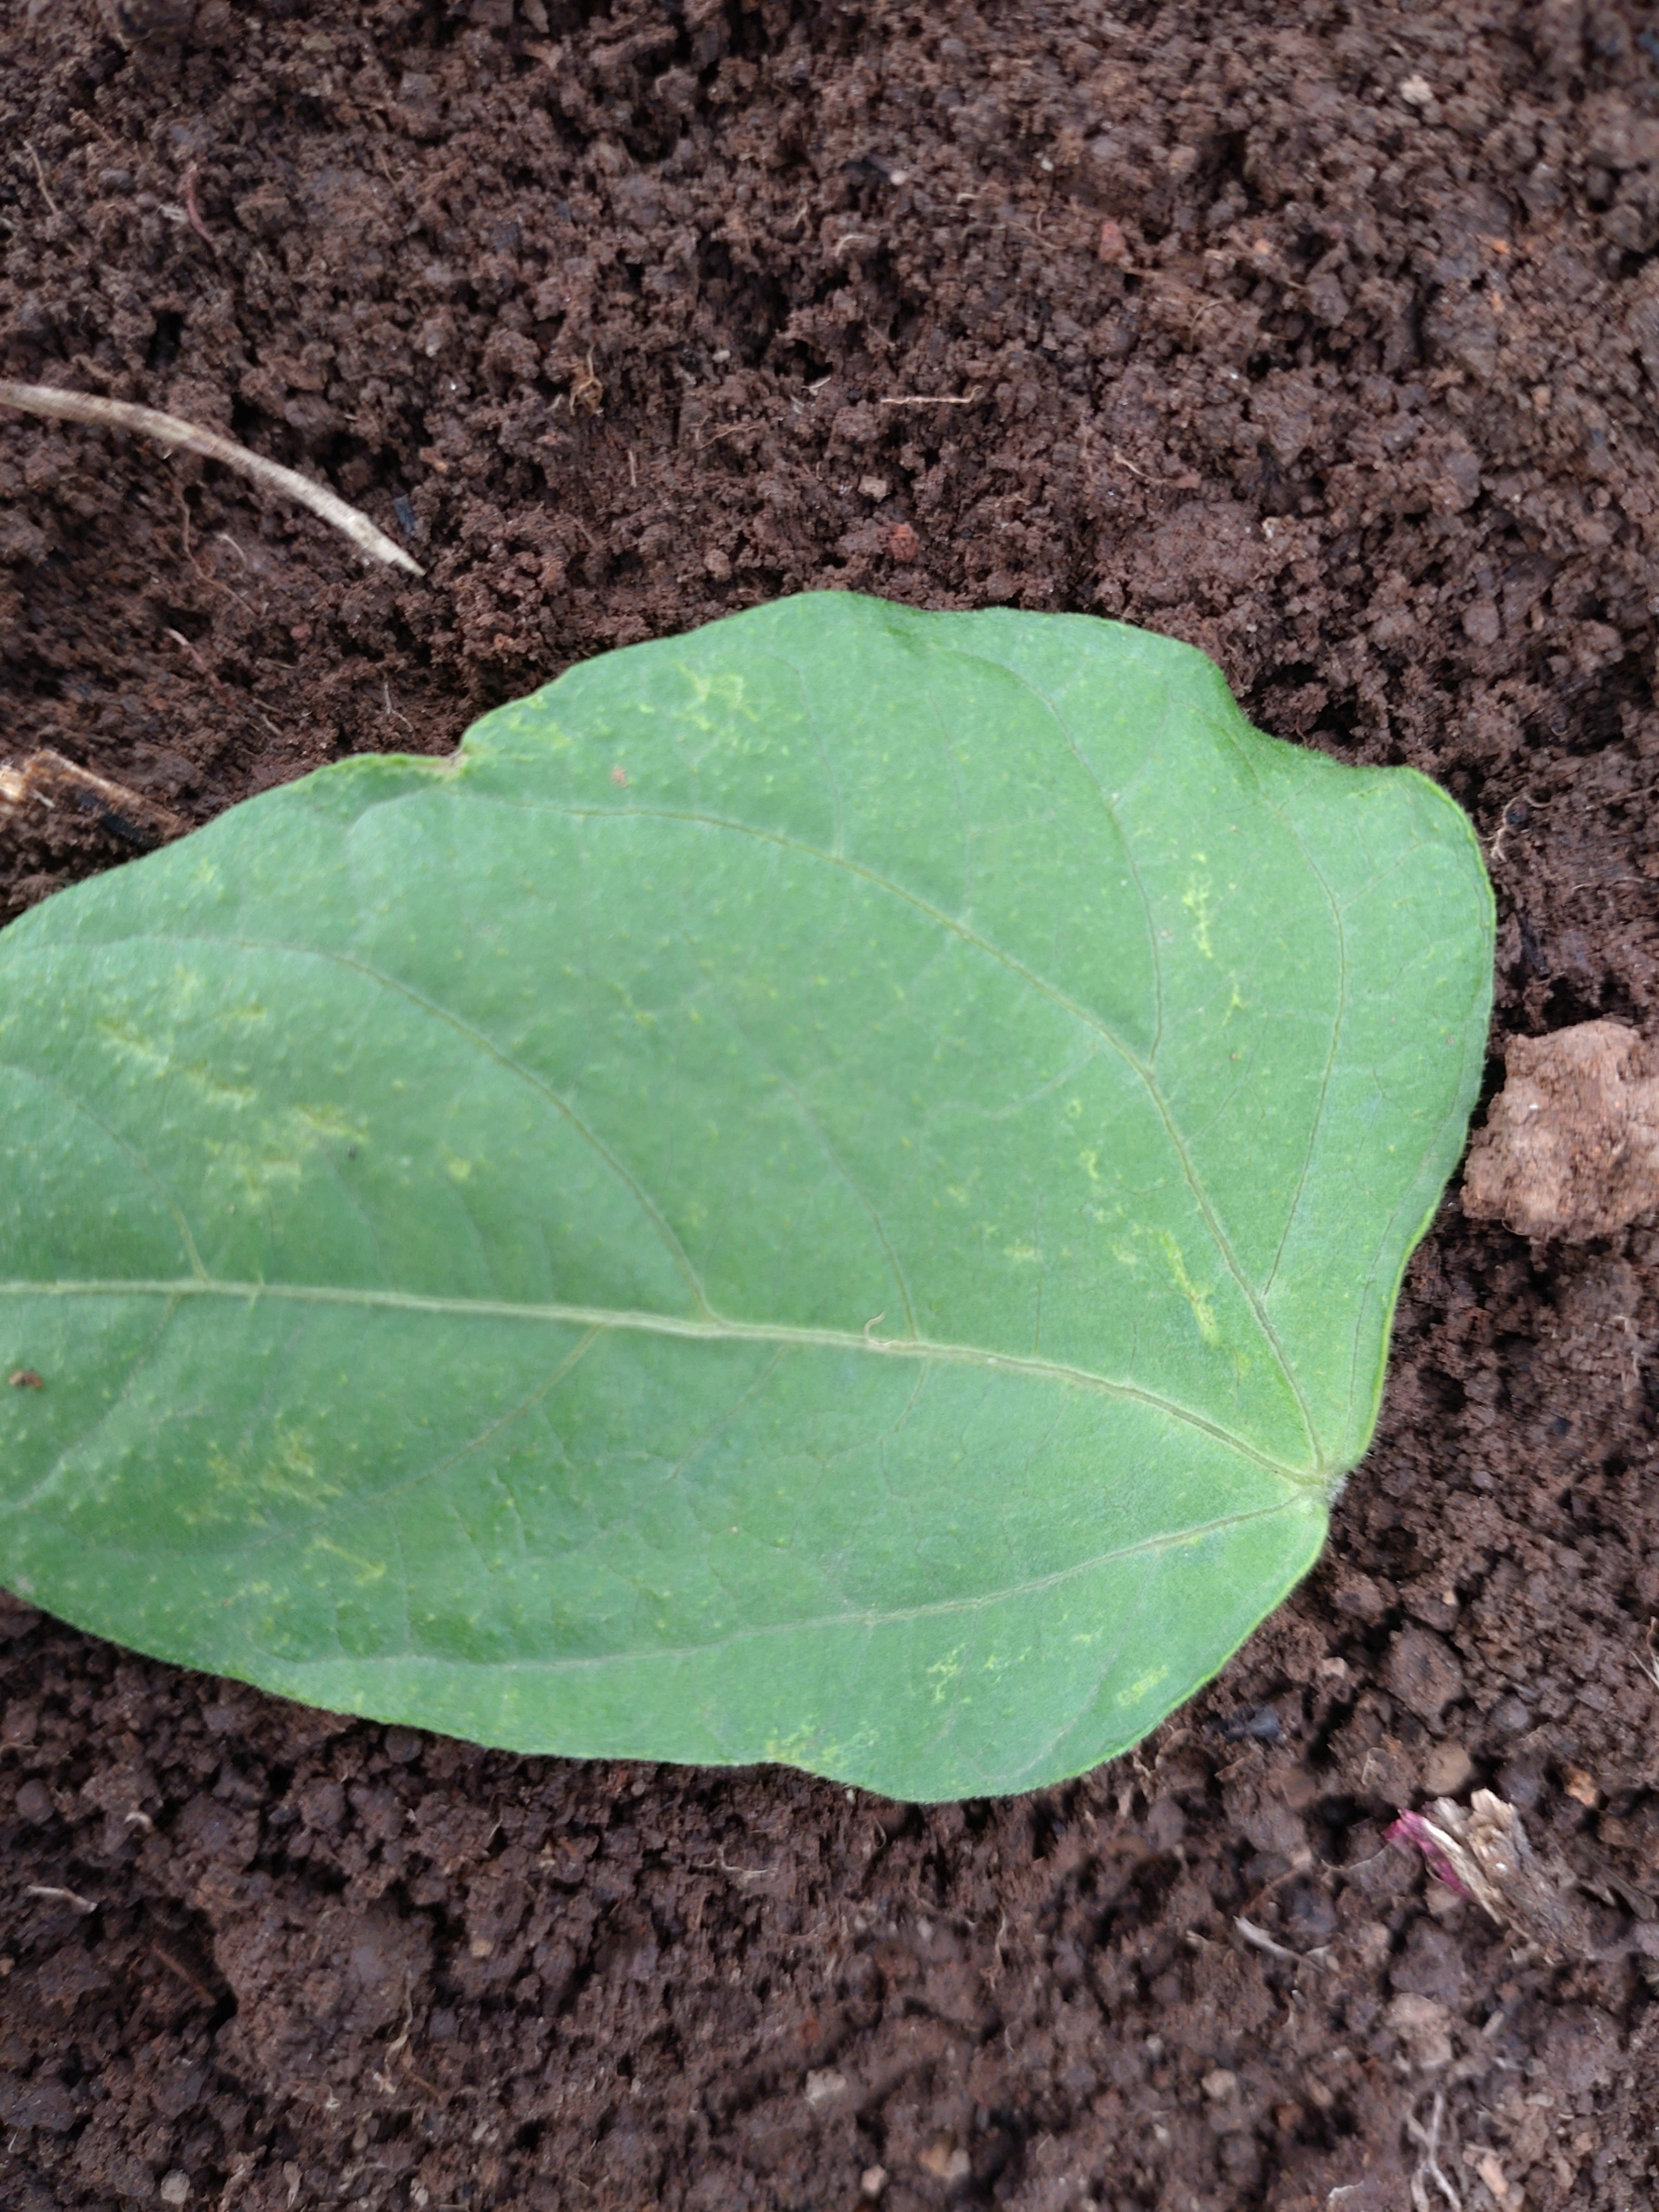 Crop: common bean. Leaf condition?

healthy
